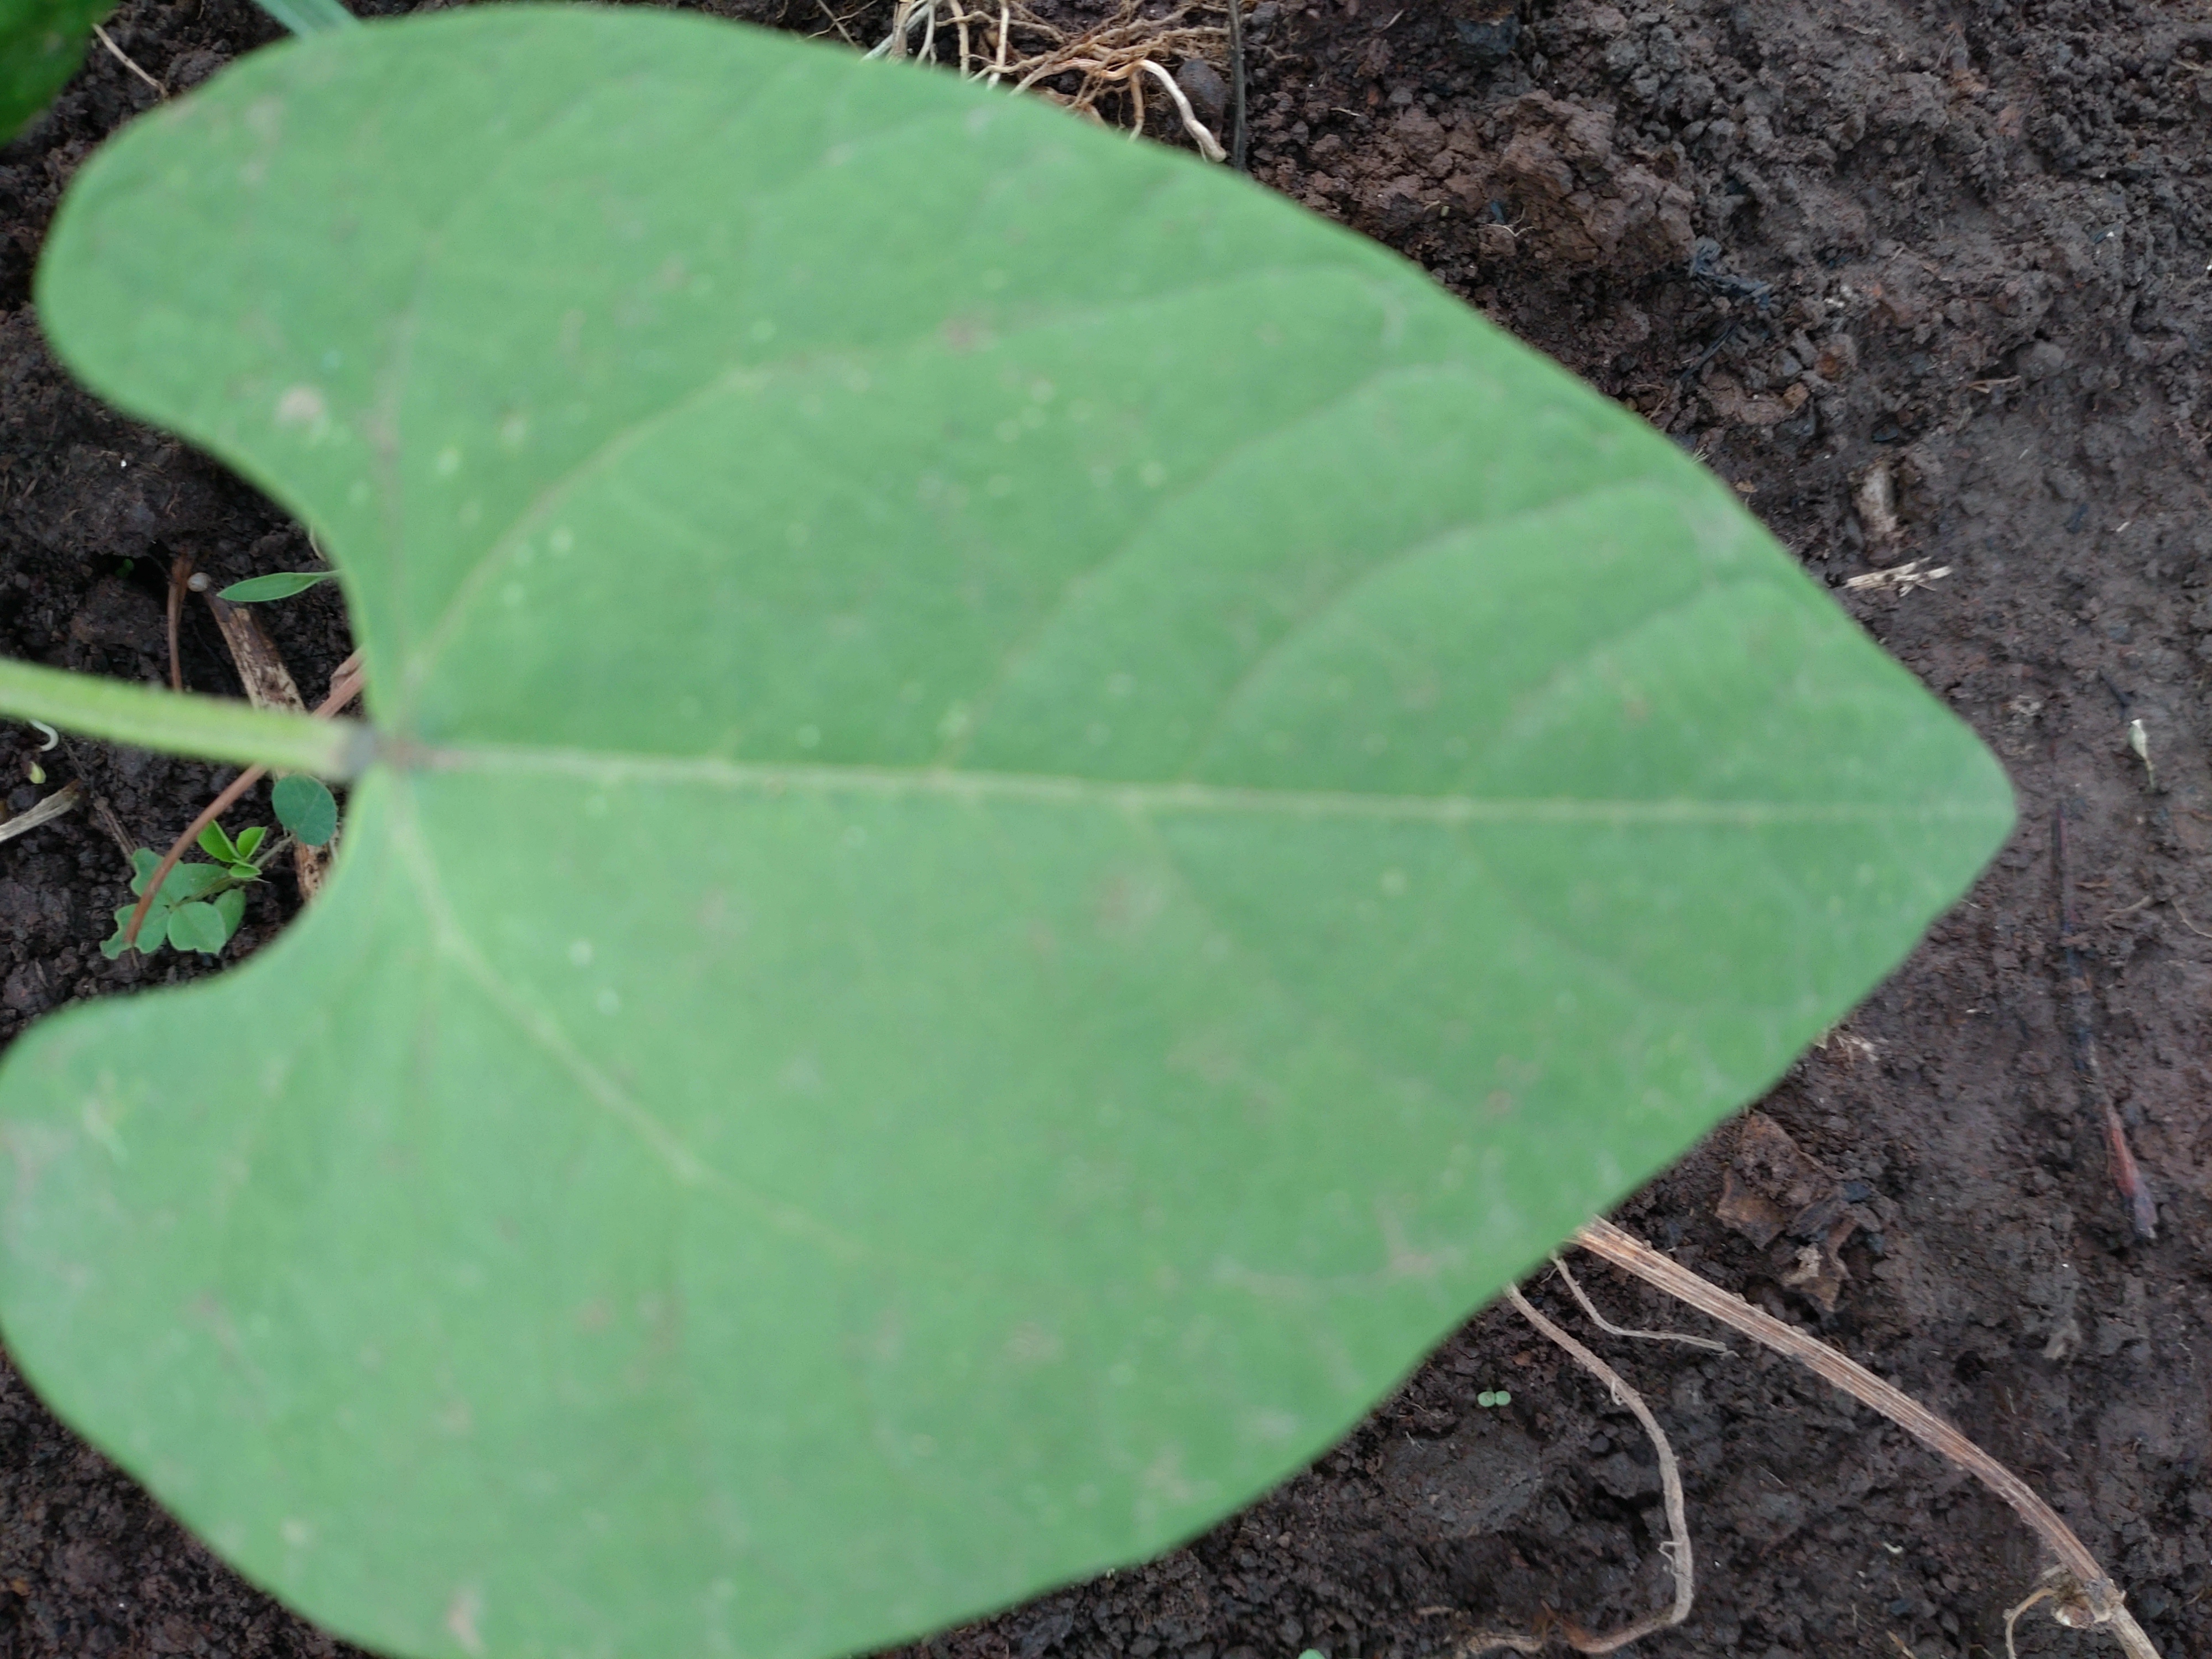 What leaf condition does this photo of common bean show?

healthy
